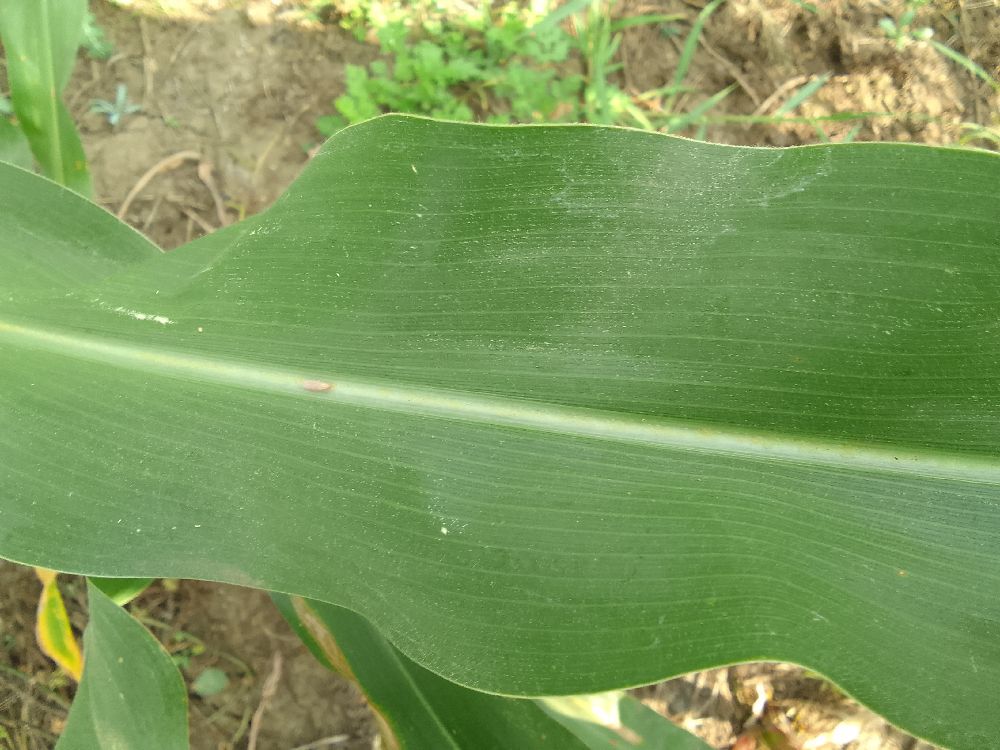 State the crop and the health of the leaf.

maize, healthy
